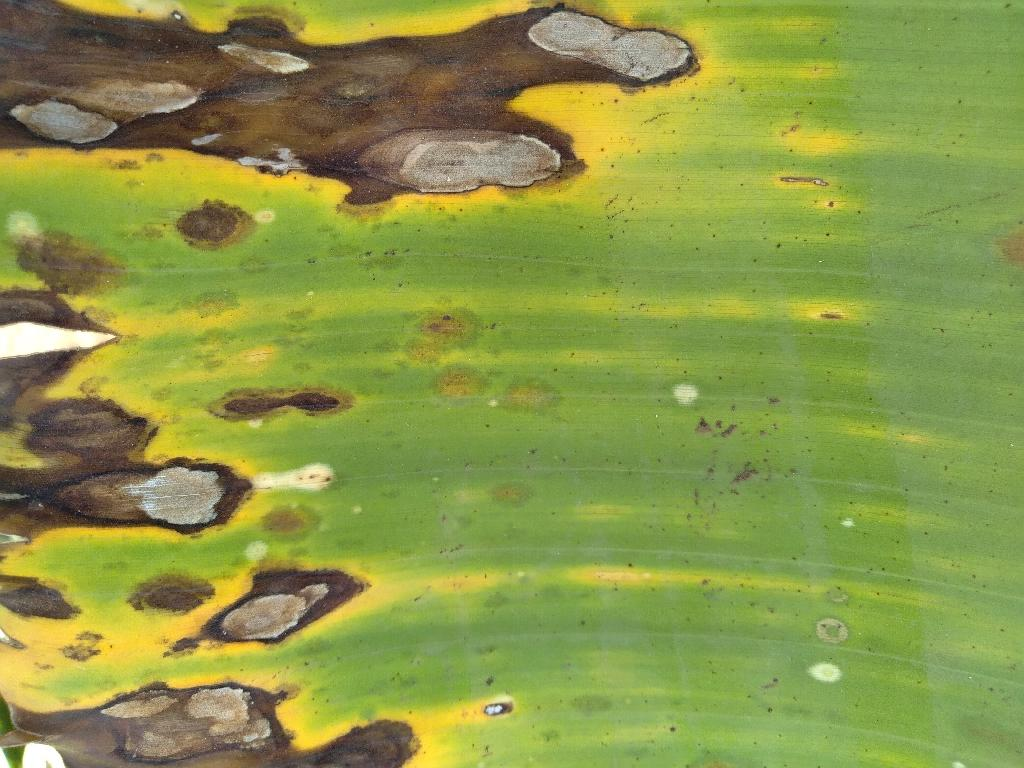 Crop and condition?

banana, black sigatoka
